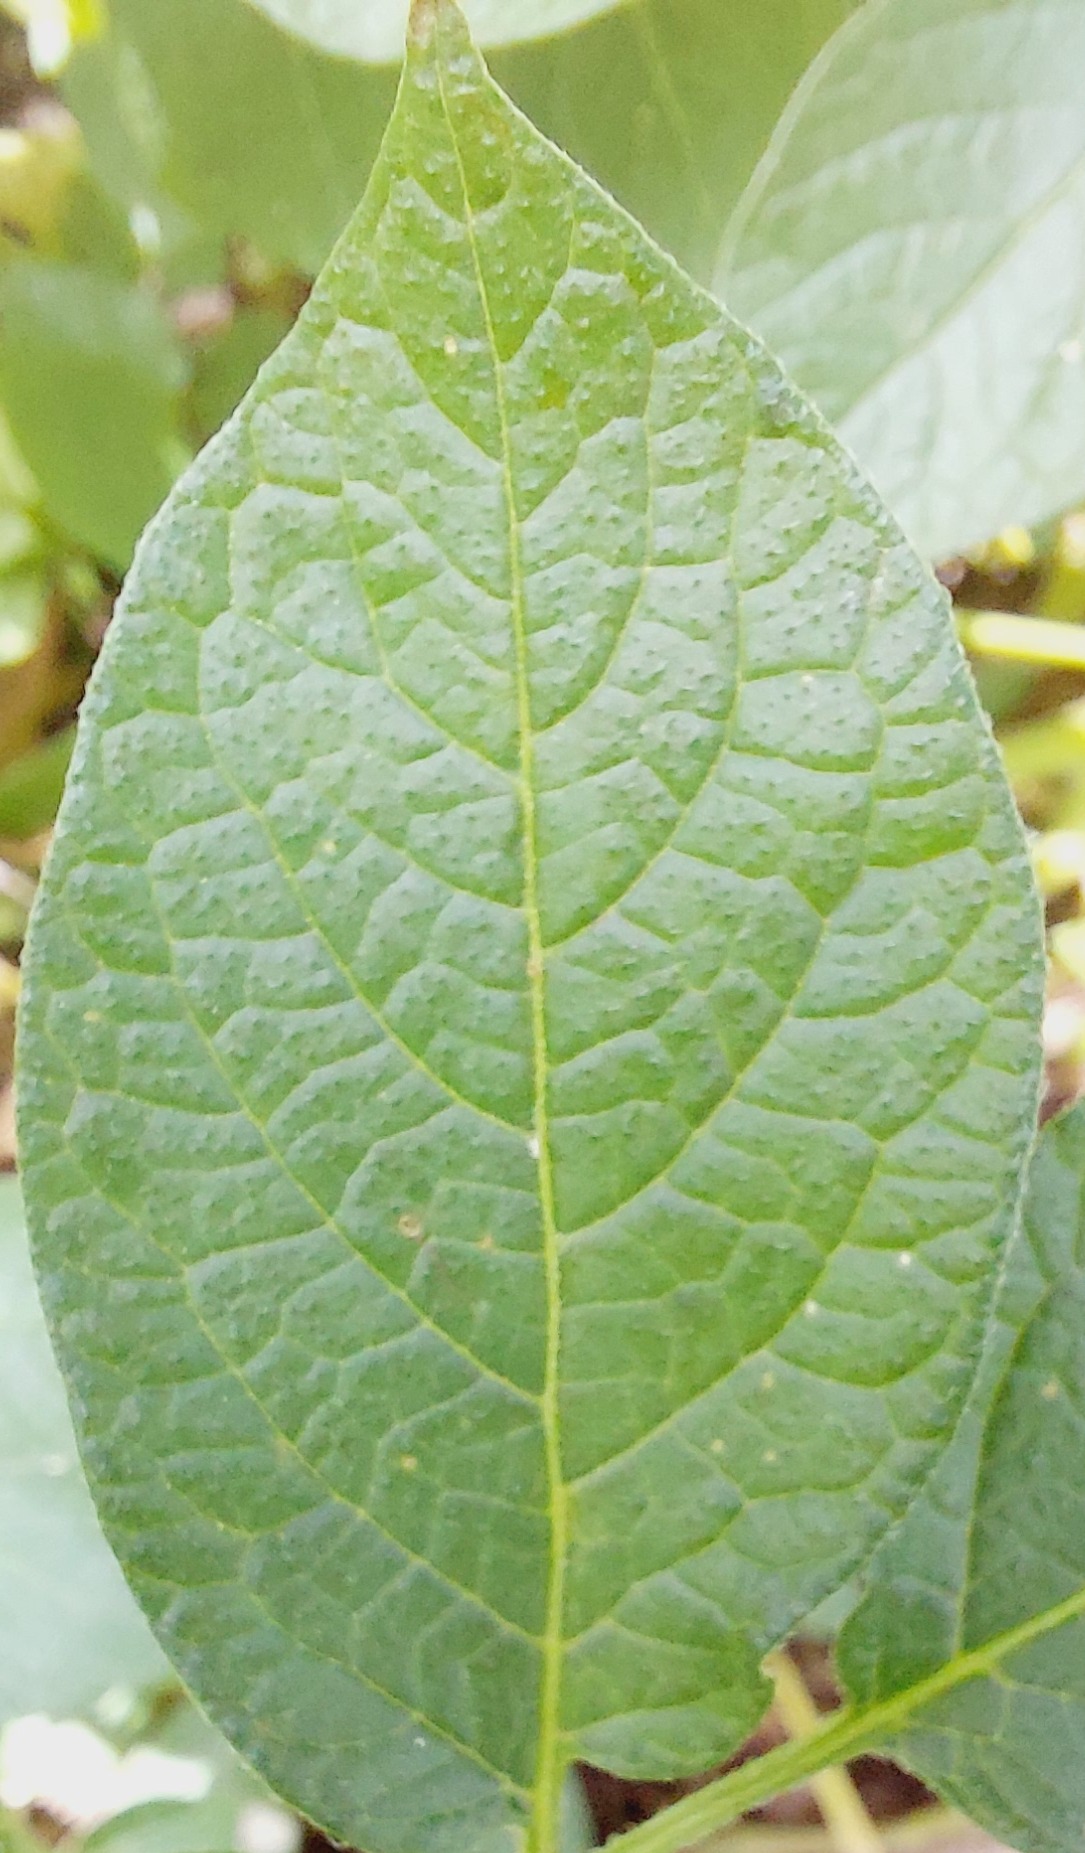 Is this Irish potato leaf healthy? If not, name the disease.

healthy
